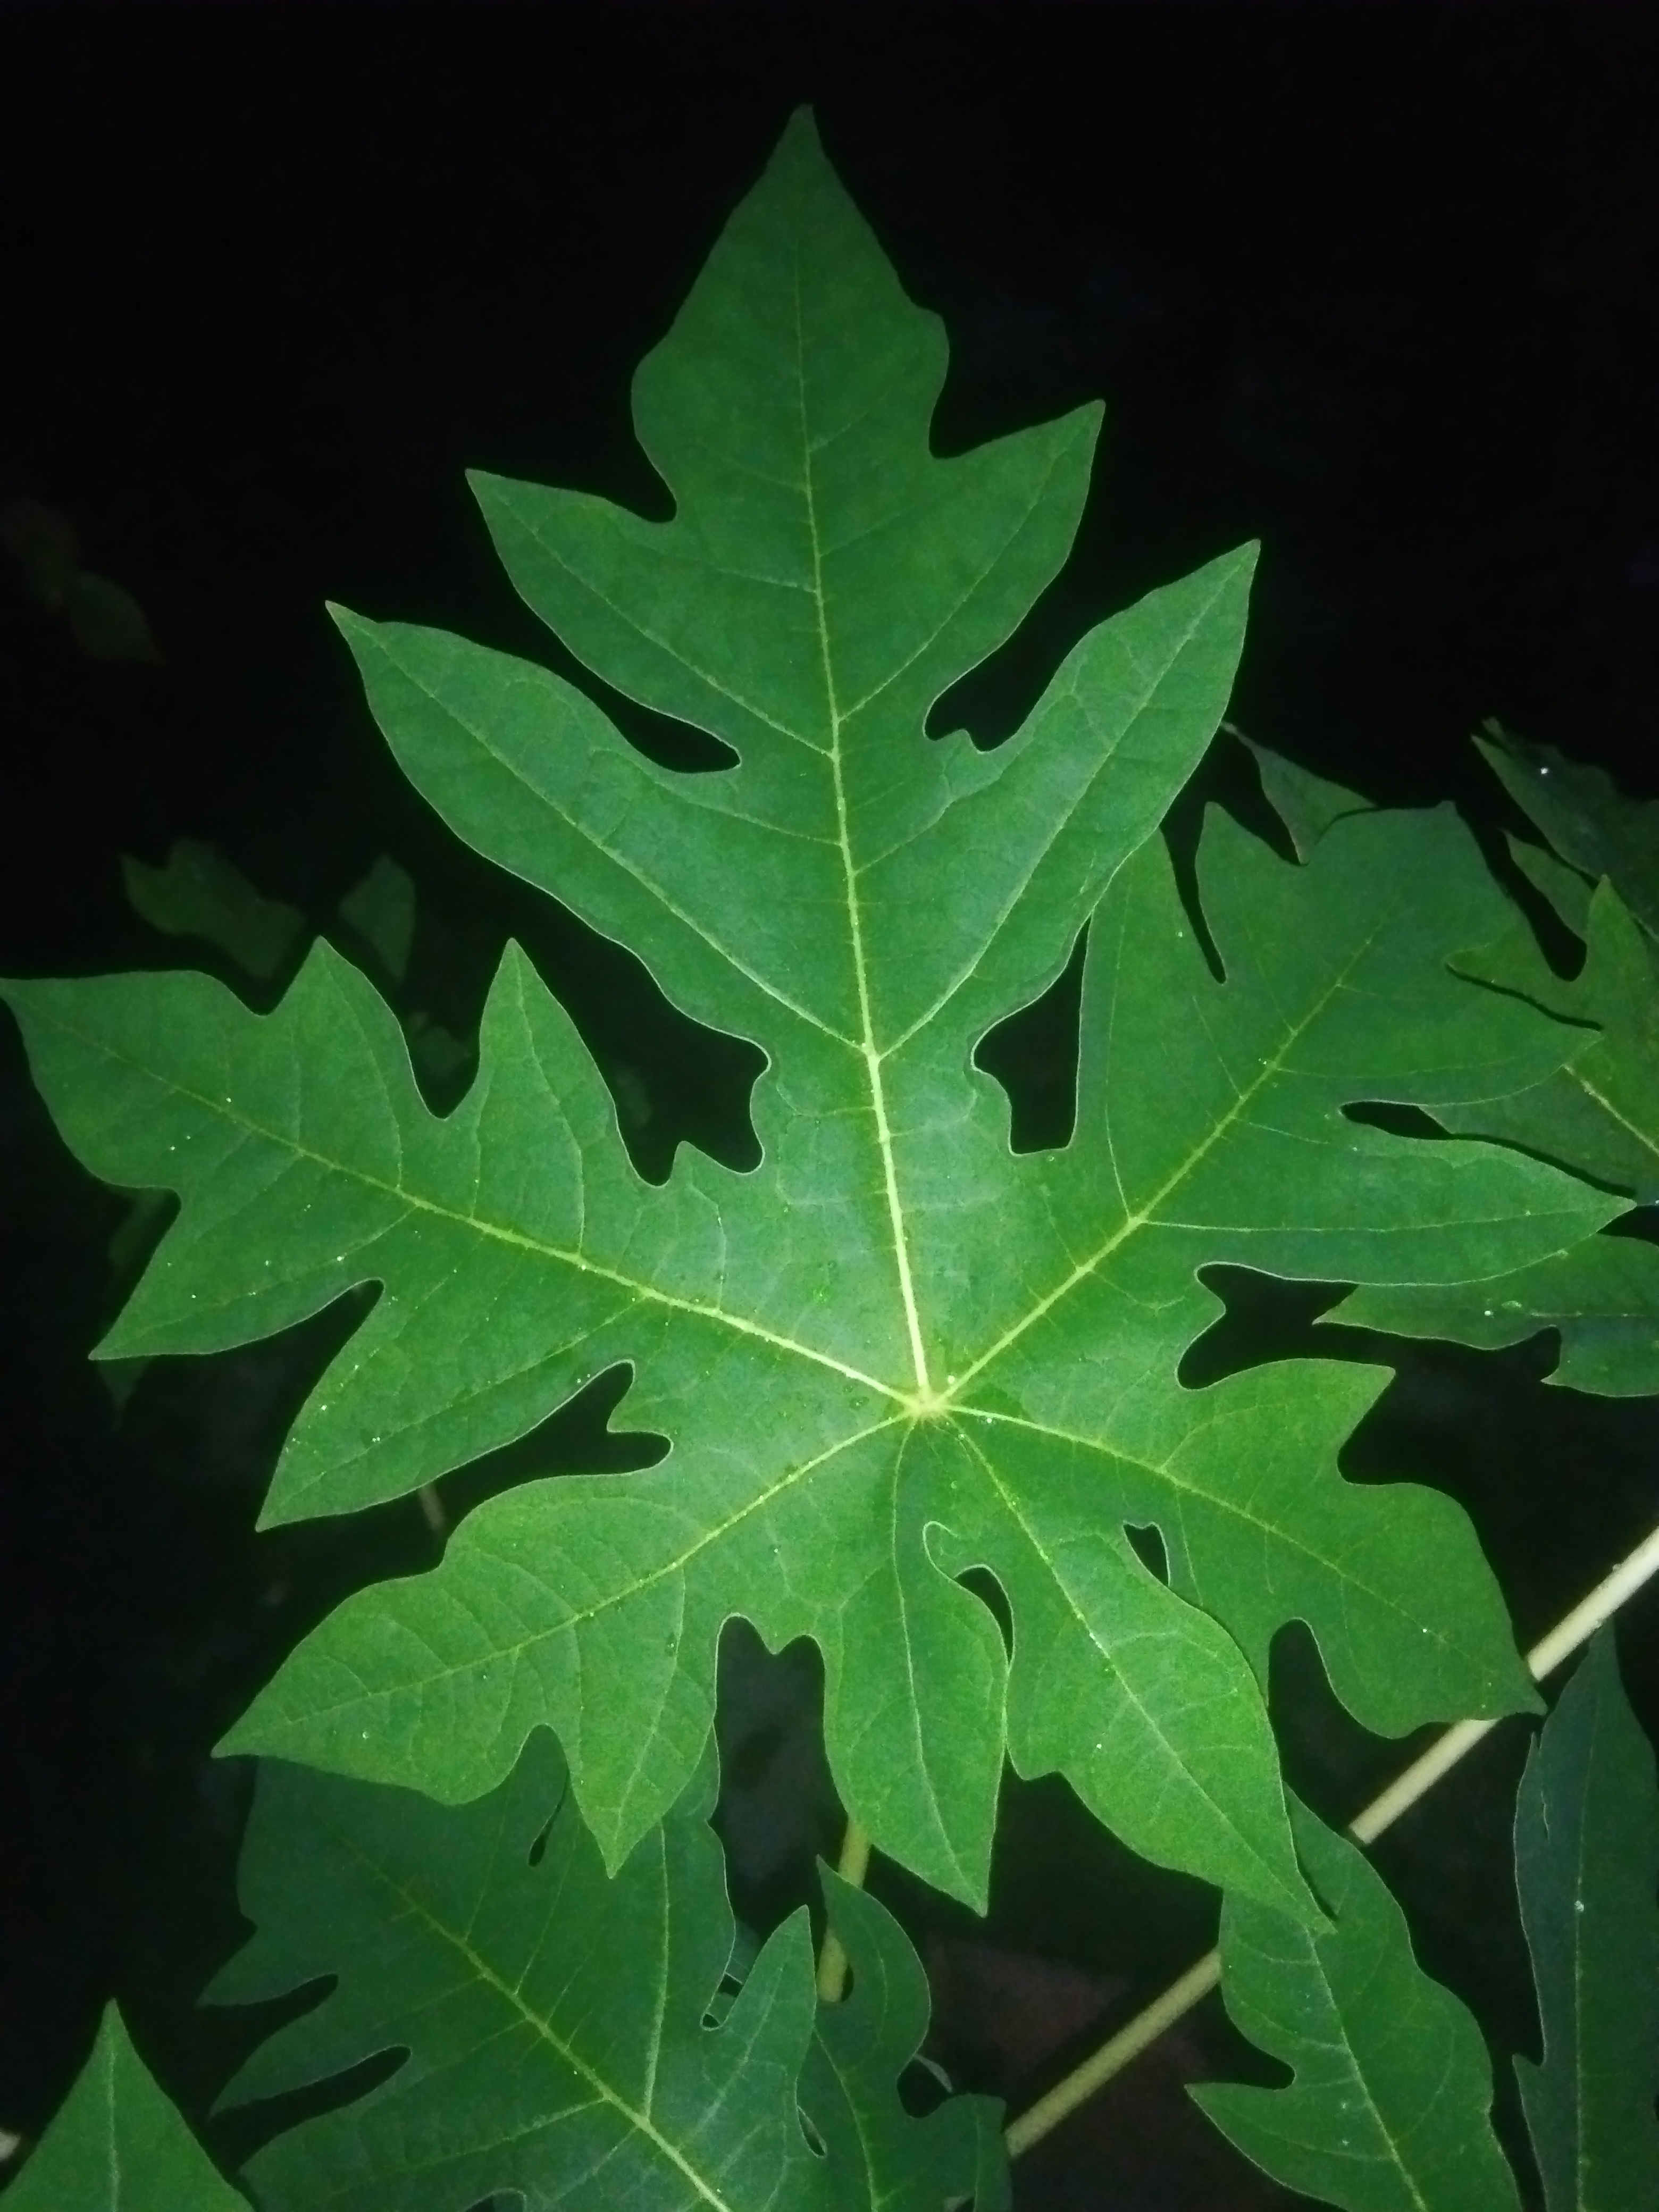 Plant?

papaya
